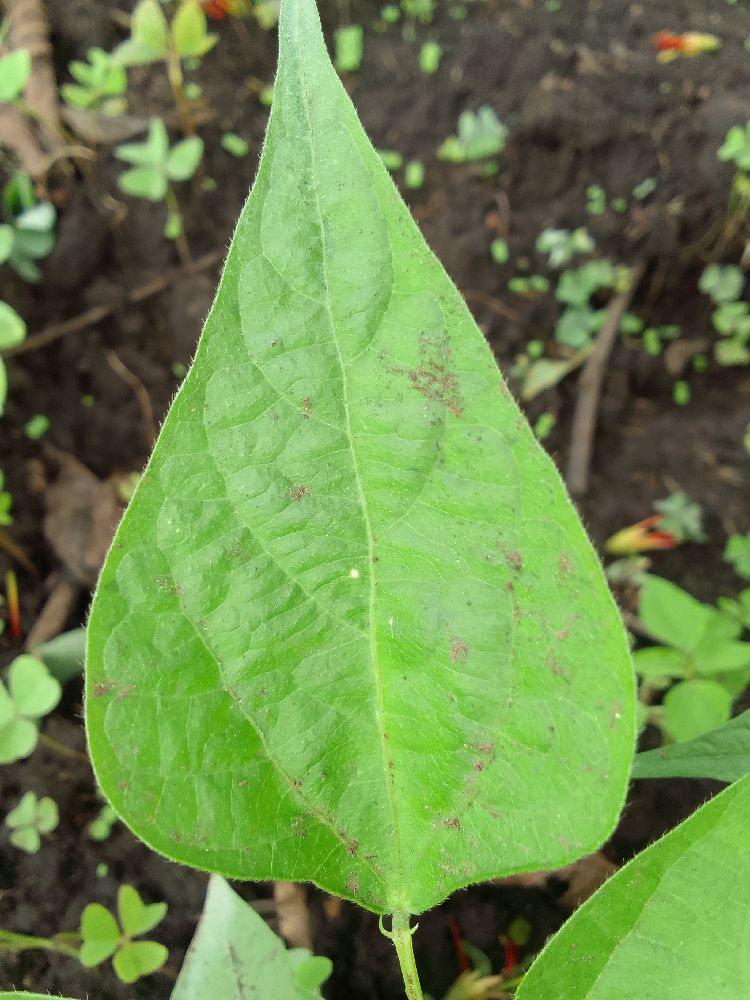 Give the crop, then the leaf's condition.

common bean, healthy
